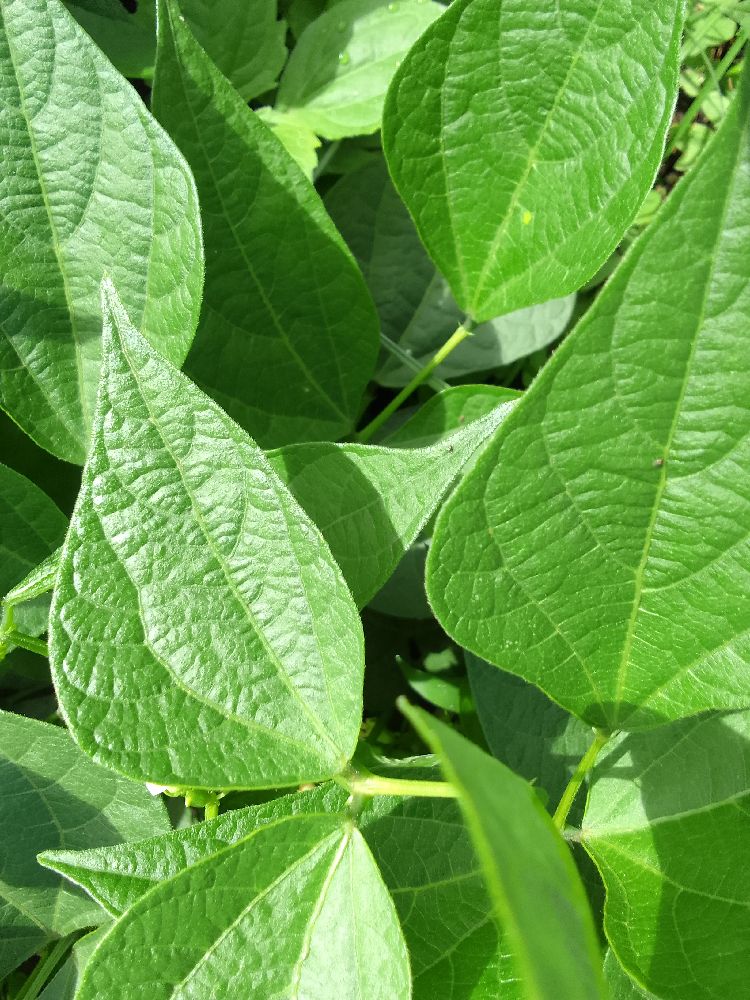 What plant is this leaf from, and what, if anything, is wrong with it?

common bean, healthy
